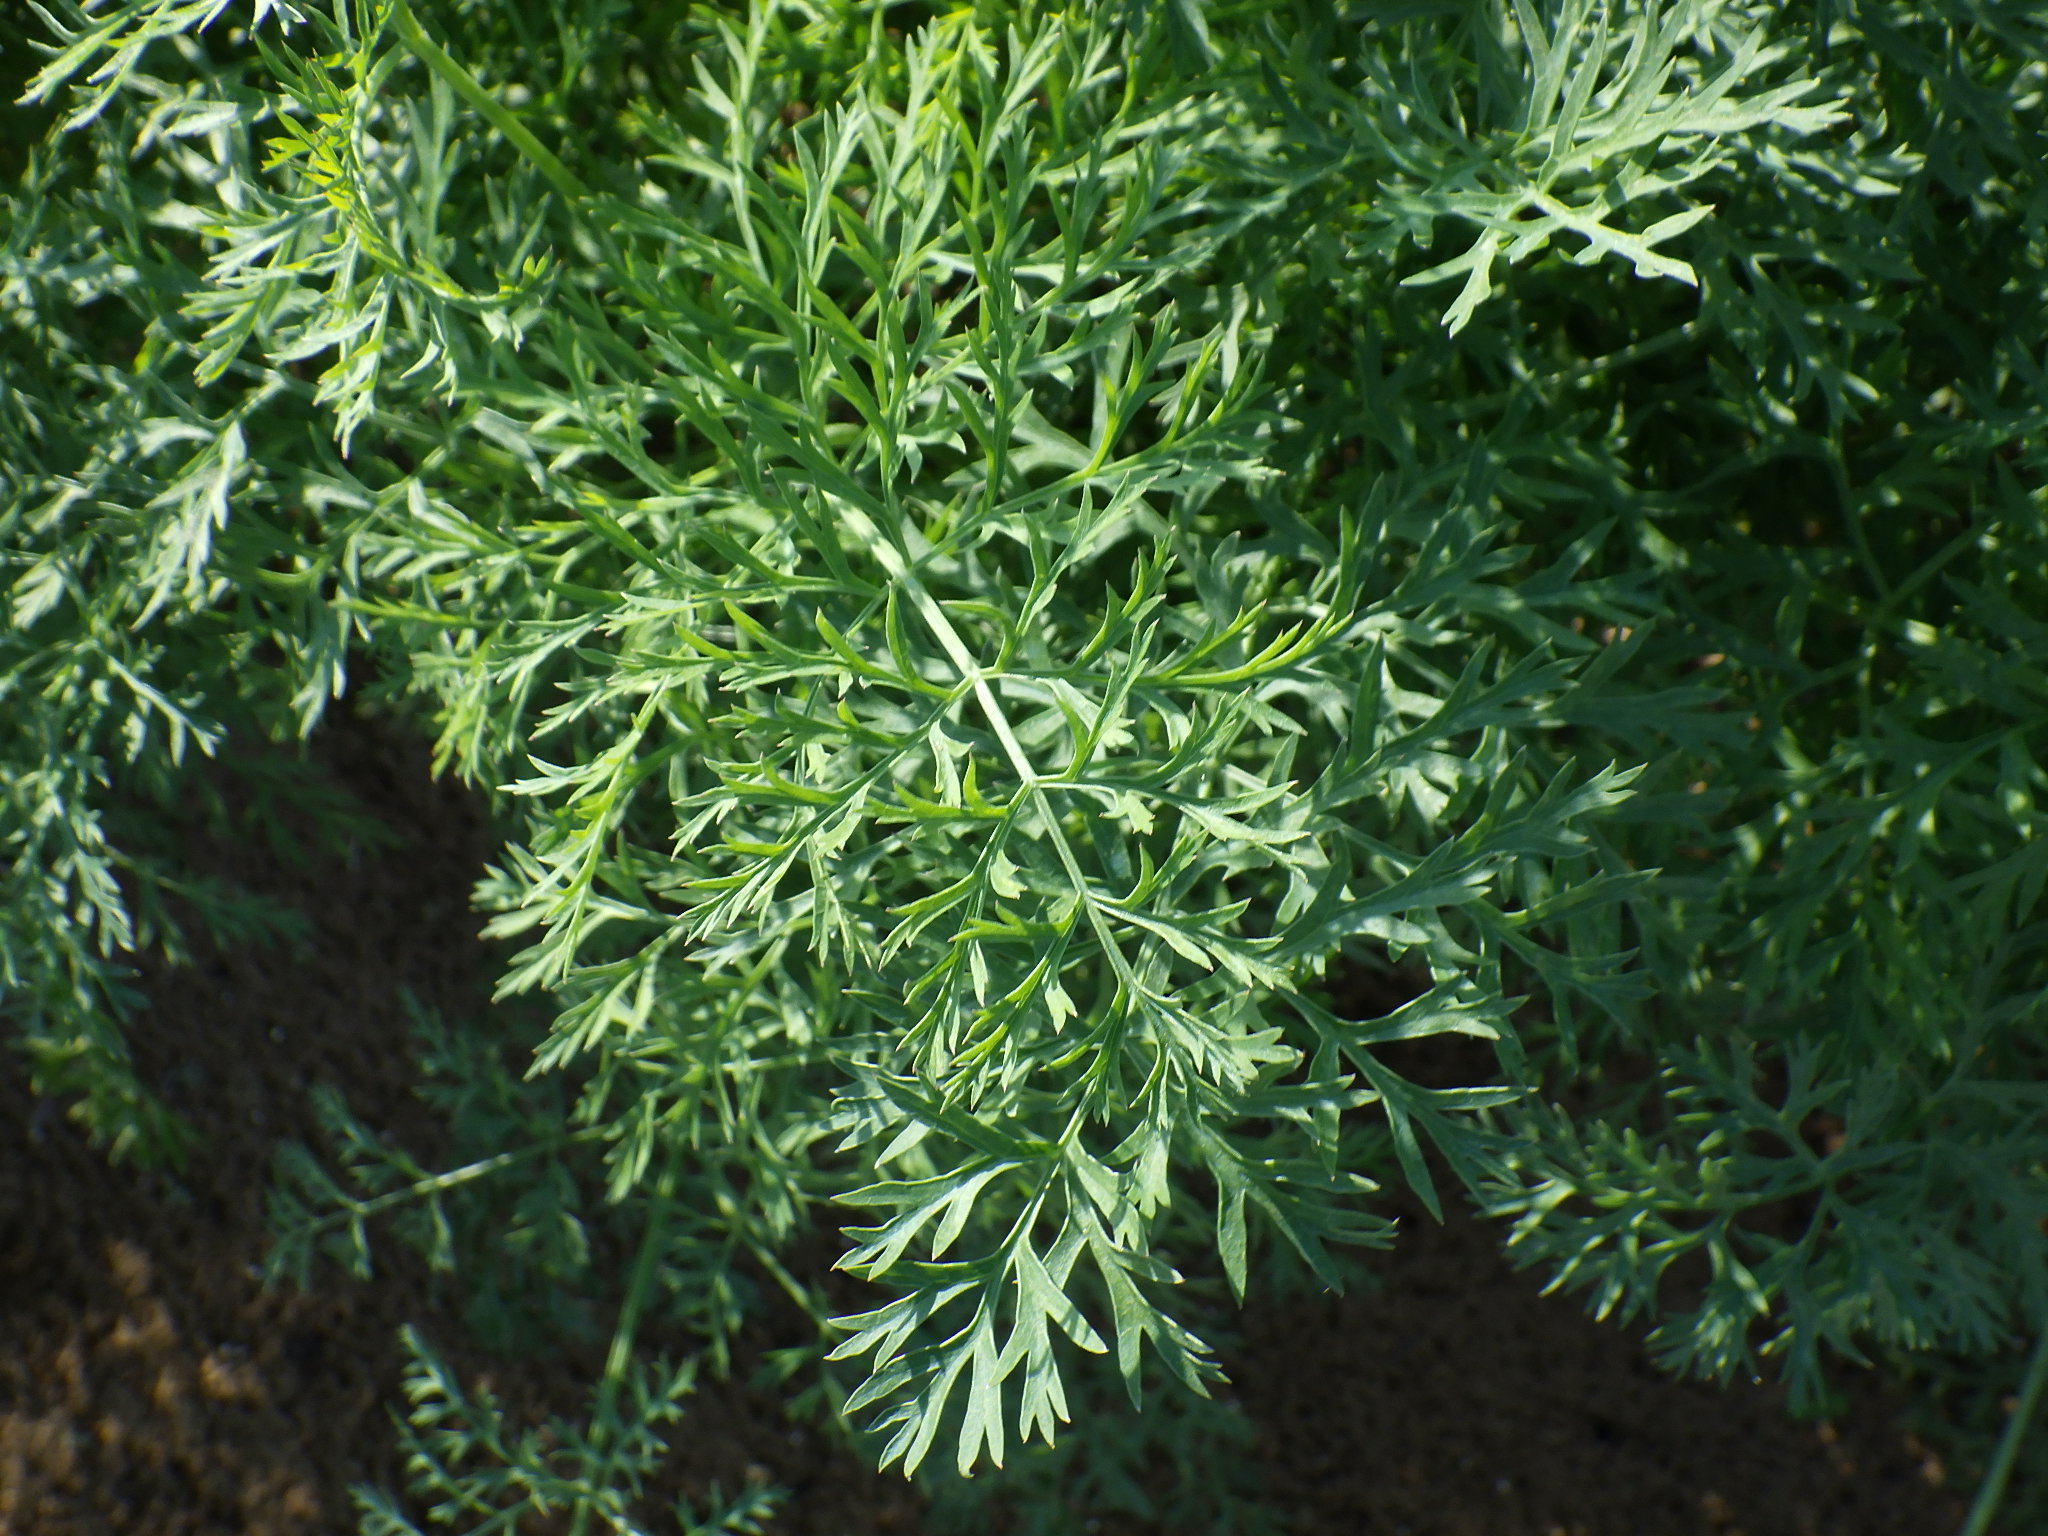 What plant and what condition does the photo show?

carrot, healthy
